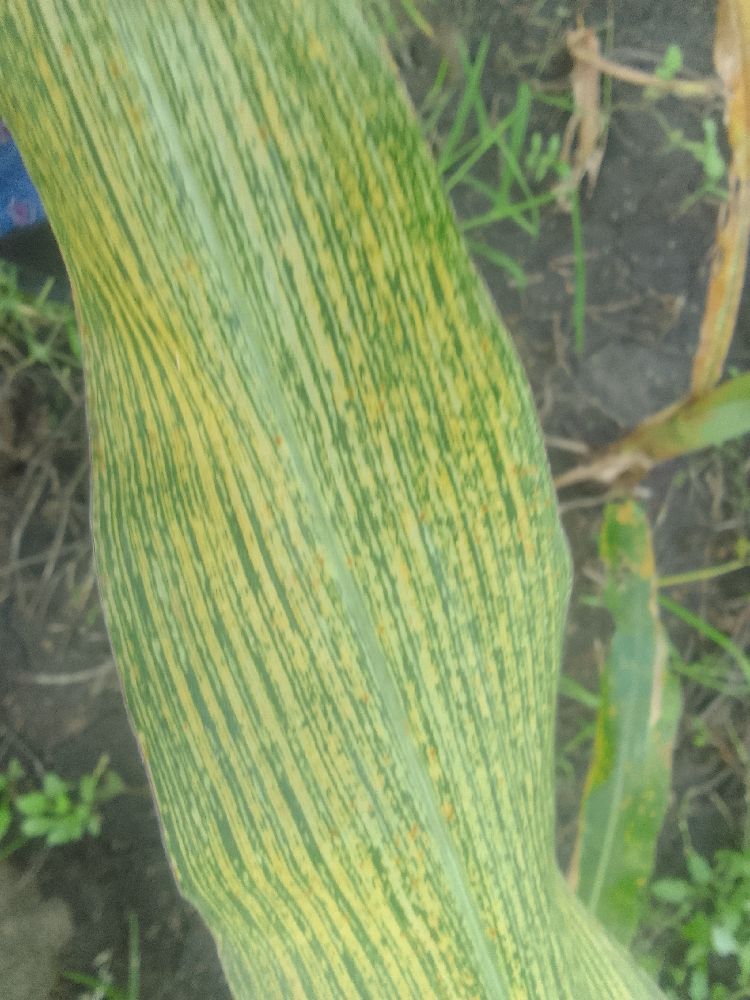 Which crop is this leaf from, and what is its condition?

maize, maize streak virus
